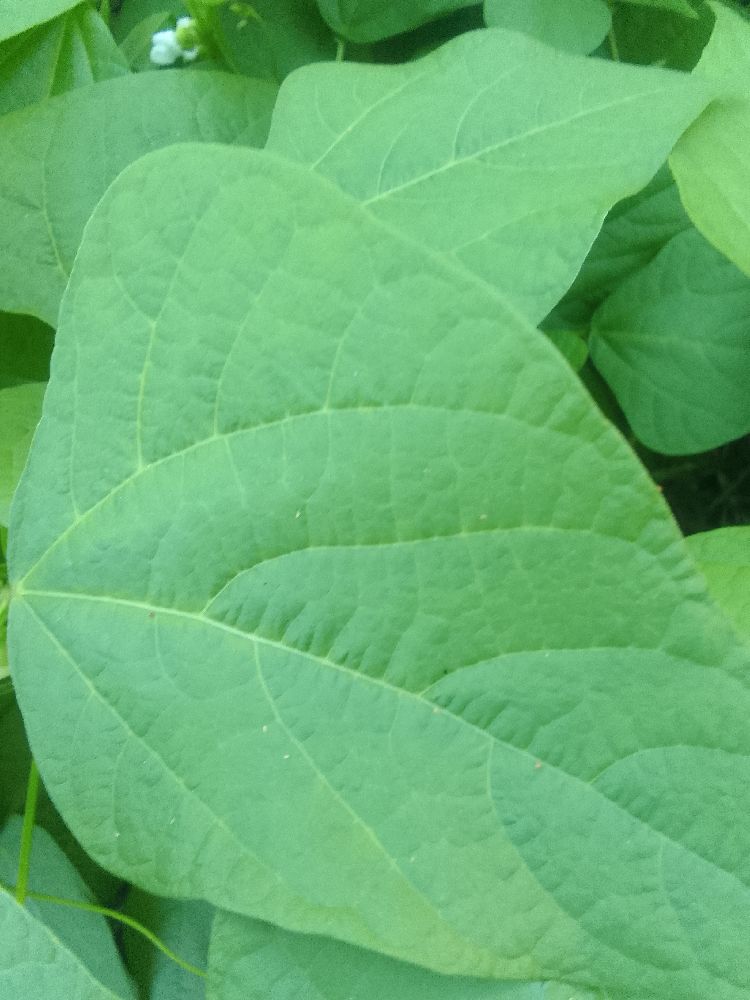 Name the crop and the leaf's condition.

common bean, healthy
